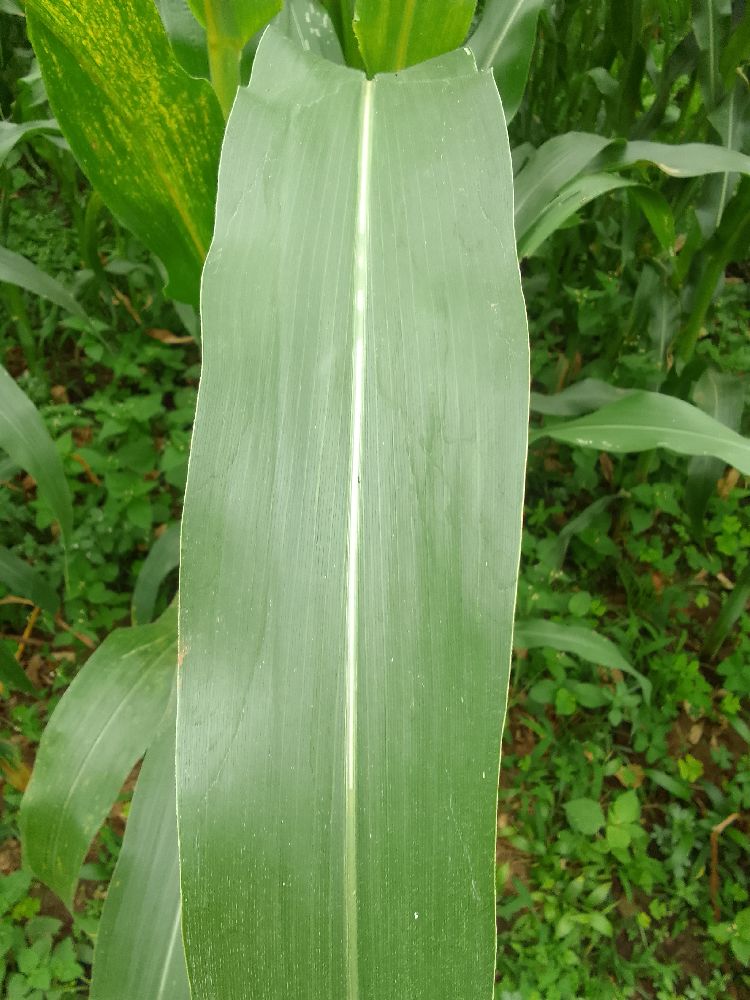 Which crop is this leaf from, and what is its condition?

maize, healthy
